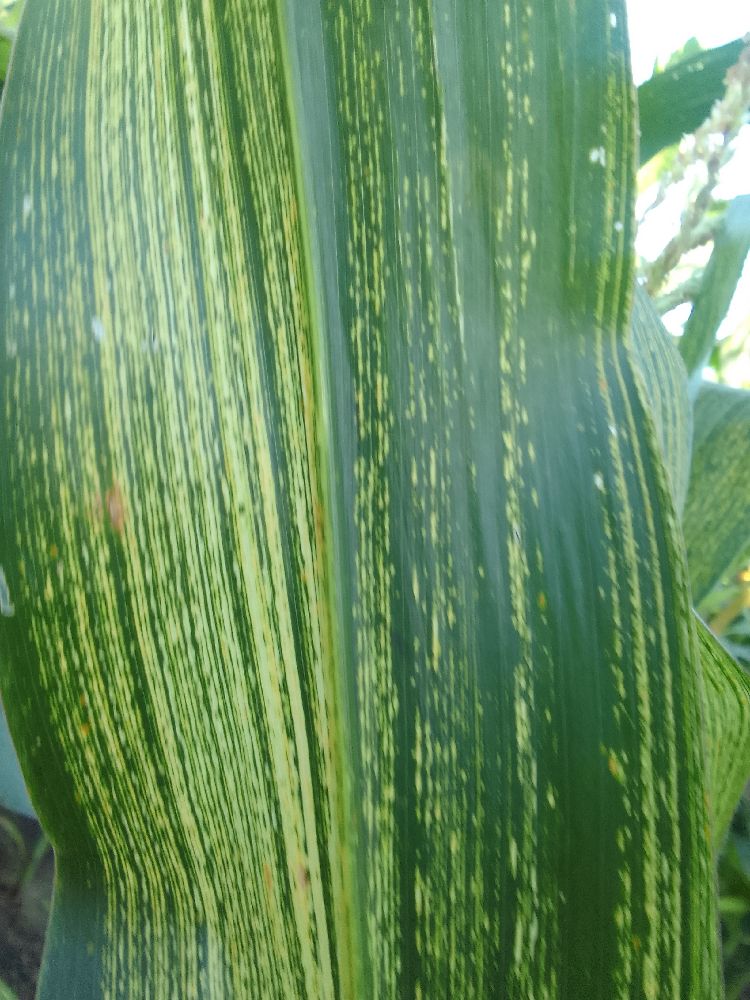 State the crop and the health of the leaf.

maize, maize streak virus
